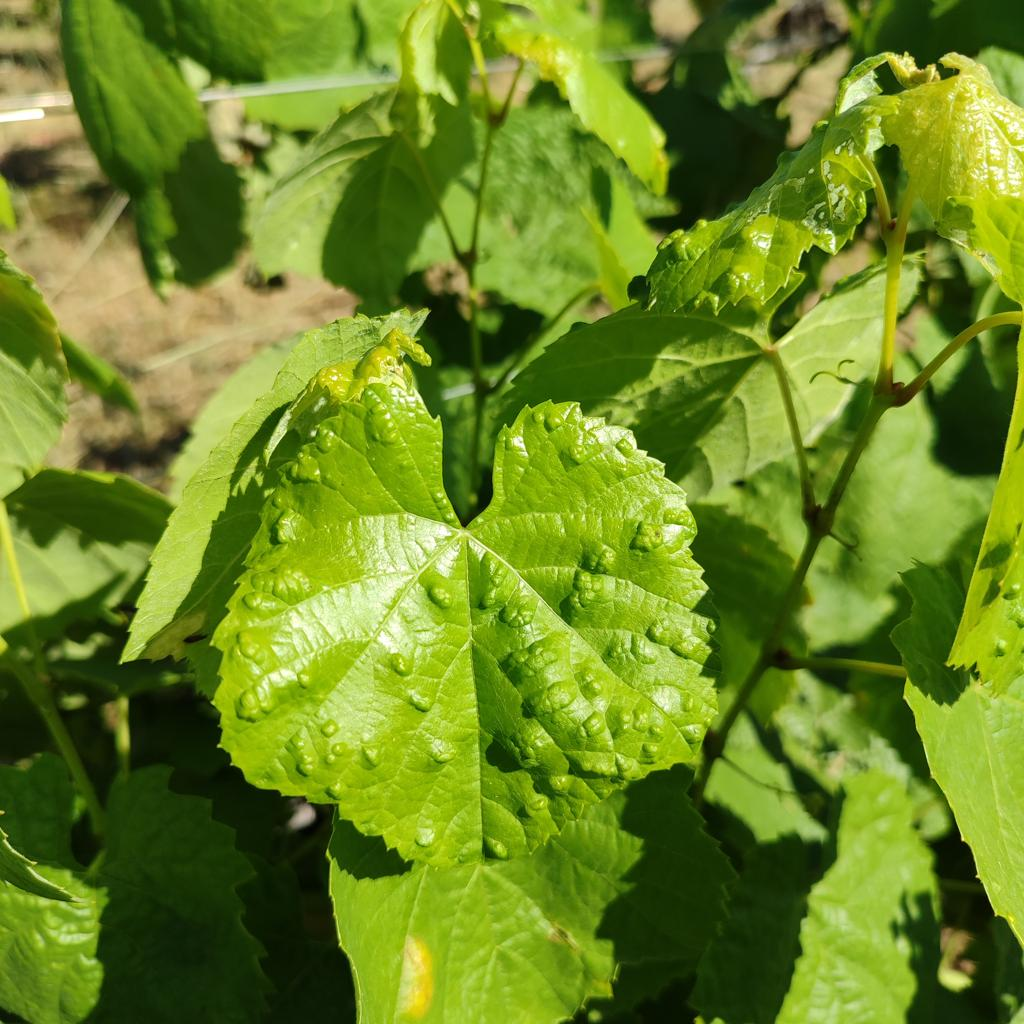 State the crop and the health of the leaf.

grapevine, erineum mite
